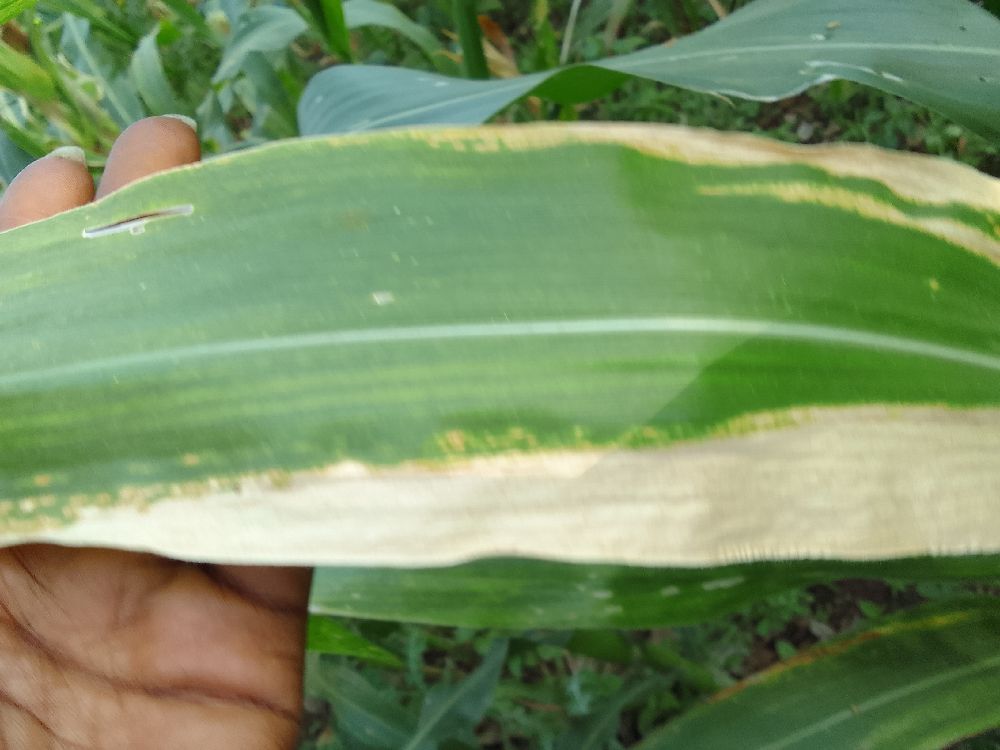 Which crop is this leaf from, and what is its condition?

maize, maize lethal necrosis
